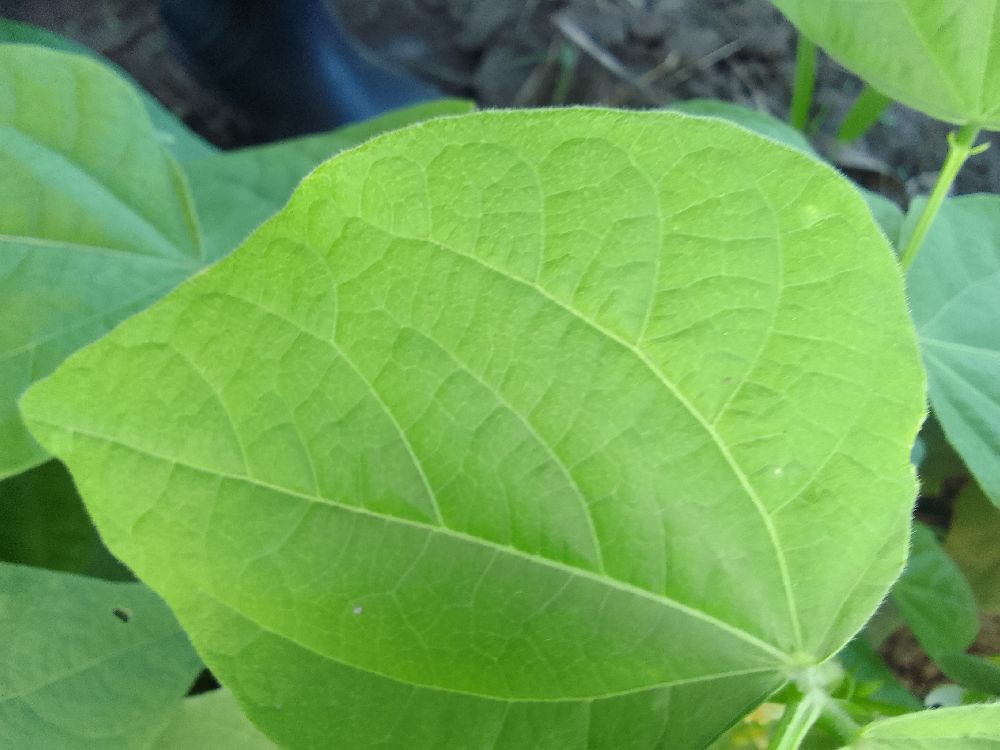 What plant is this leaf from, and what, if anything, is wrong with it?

common bean, healthy
